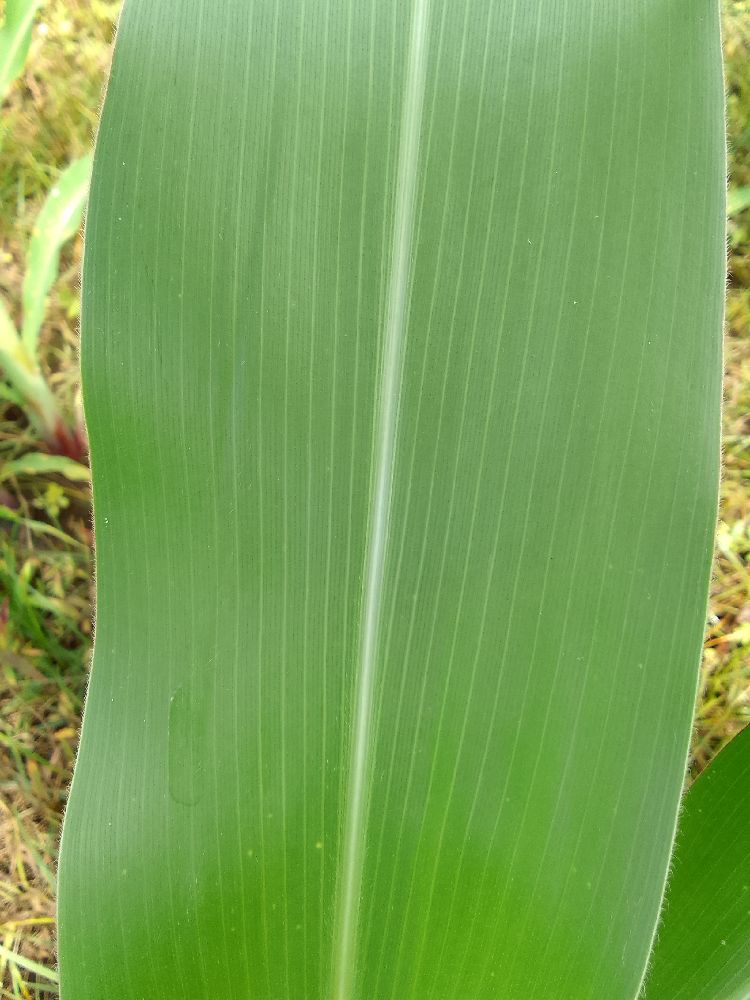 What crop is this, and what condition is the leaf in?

maize, healthy
